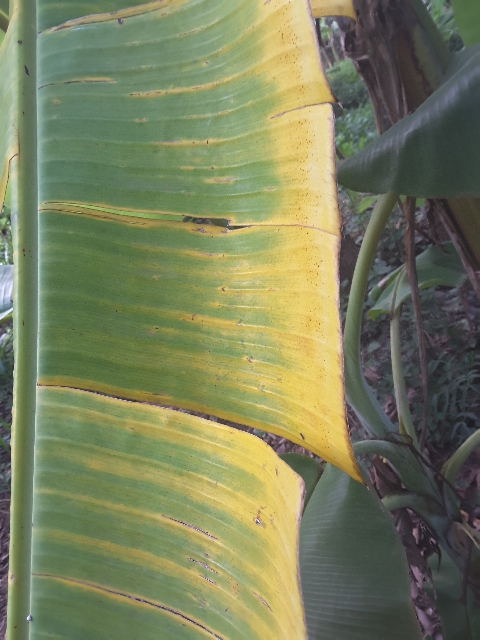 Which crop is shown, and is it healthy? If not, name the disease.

banana, fusarium wilt race 1
